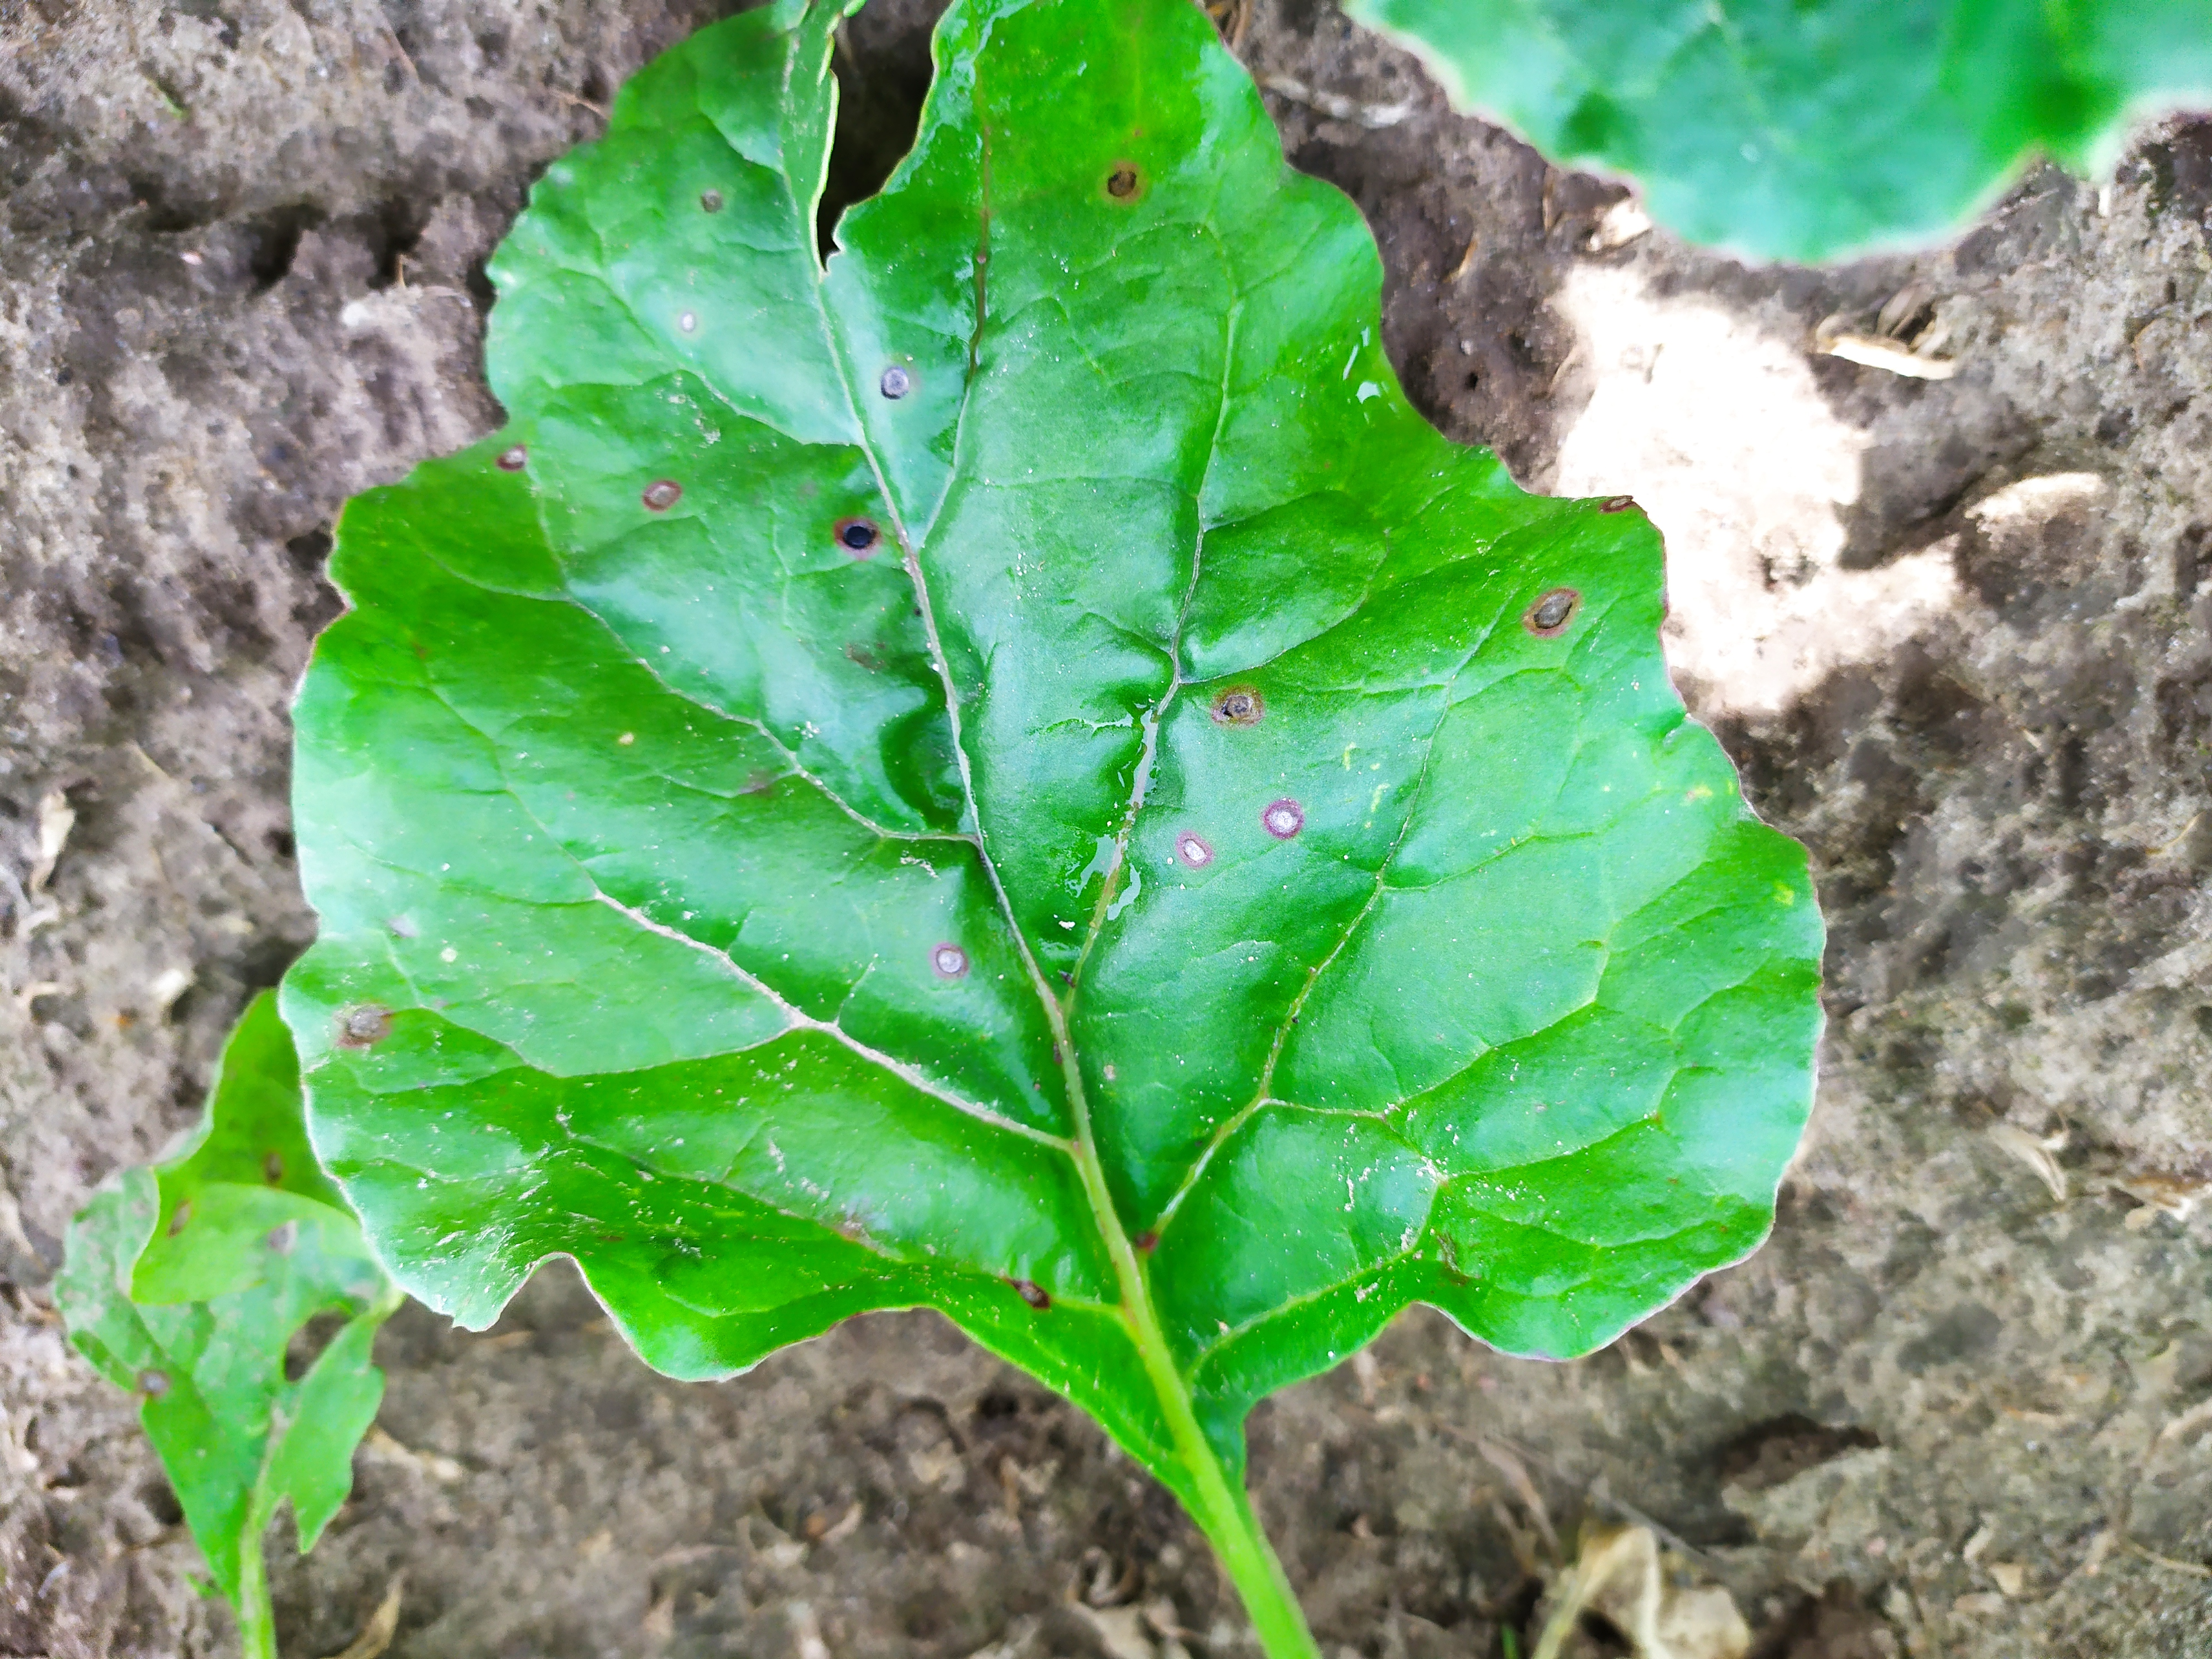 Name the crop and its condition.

beet, cercospora
